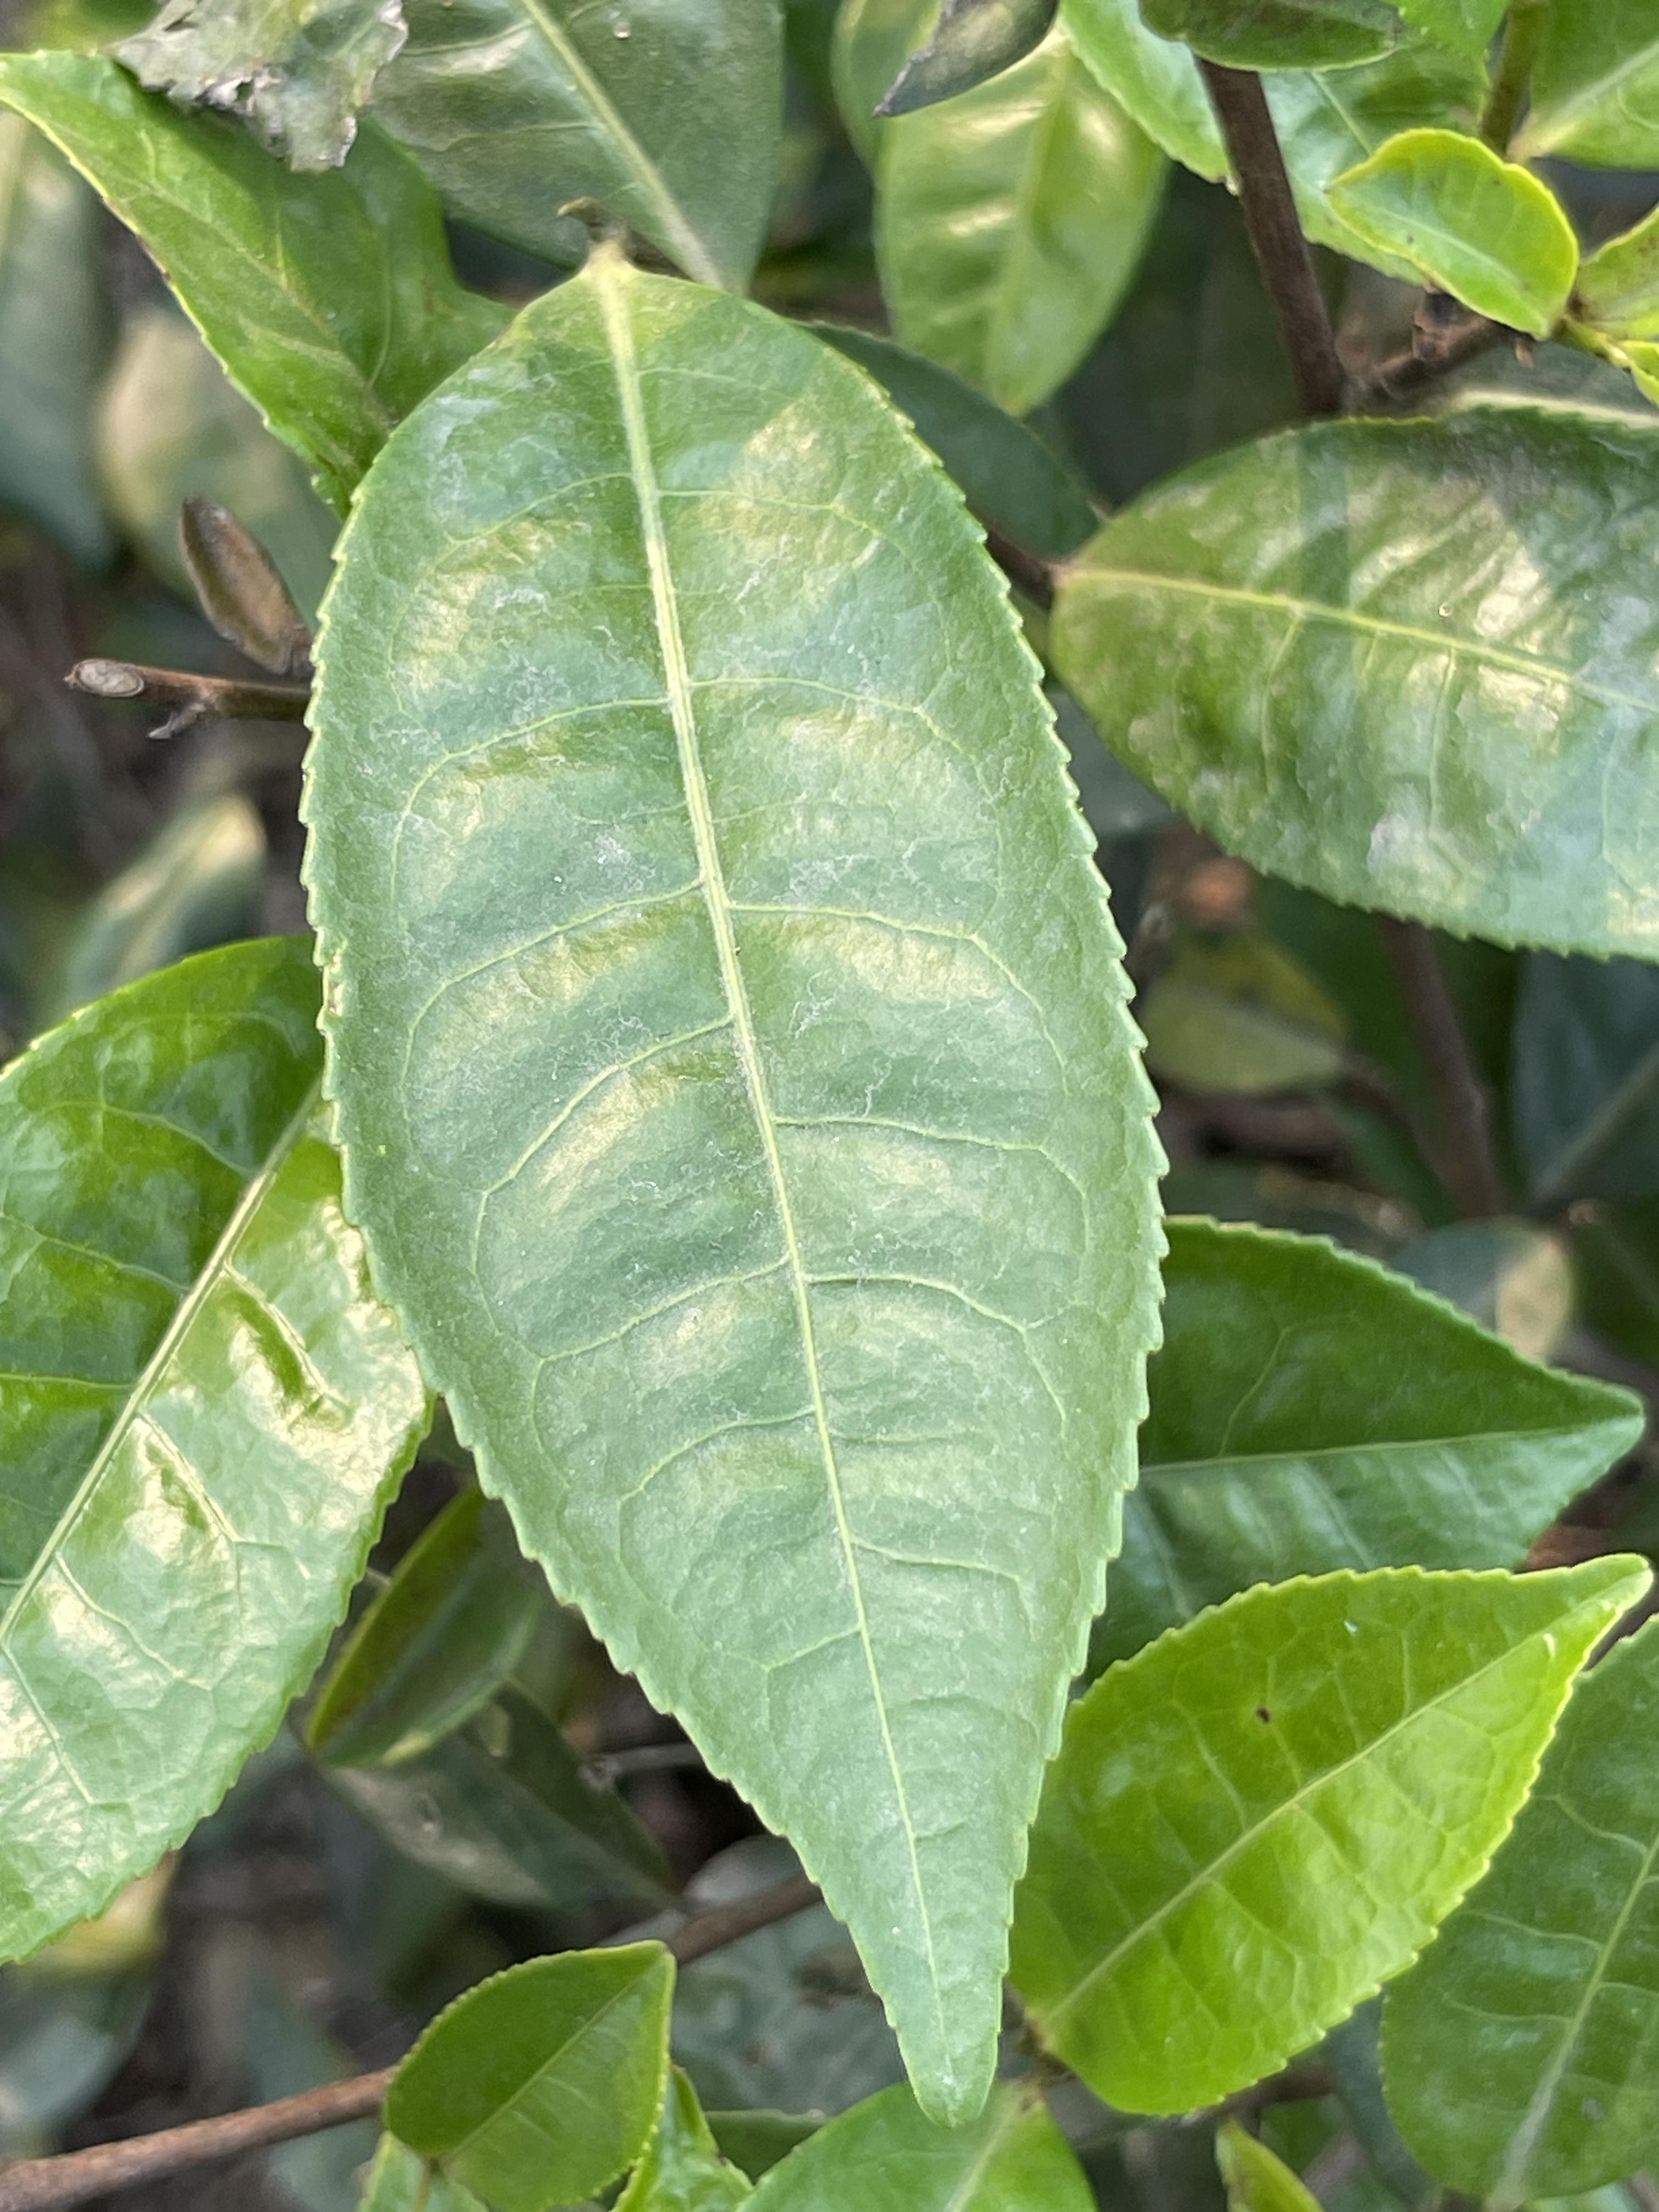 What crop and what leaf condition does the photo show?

tea, healthy leaf
